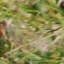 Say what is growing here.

grass
